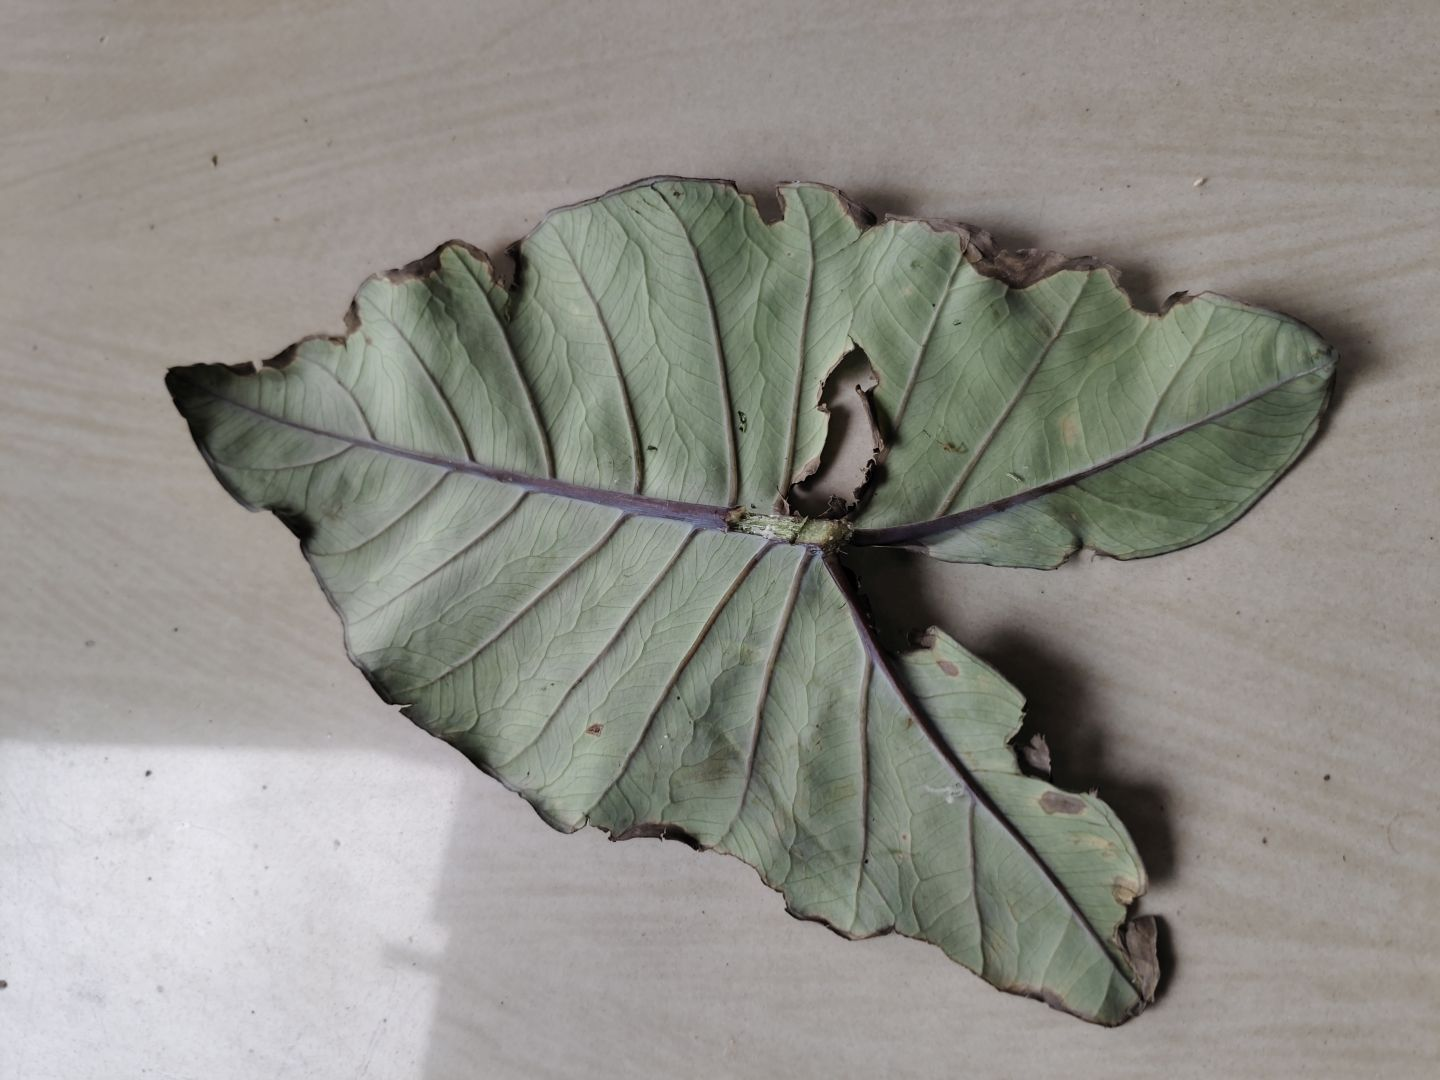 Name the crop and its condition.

taro, leaf blight
